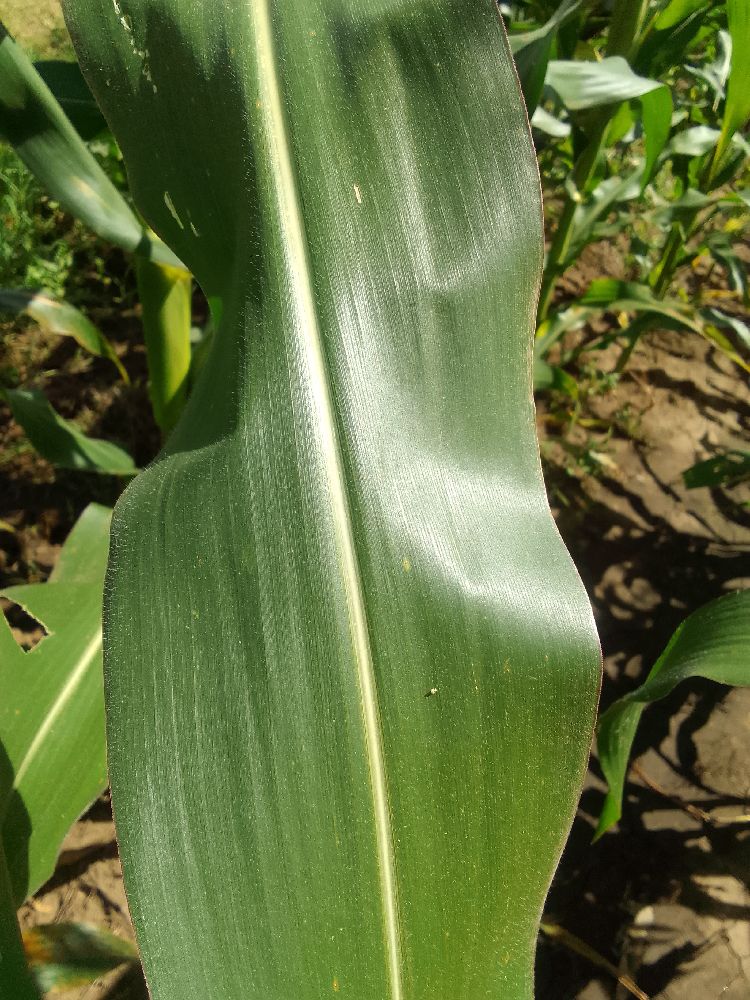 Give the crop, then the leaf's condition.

maize, healthy
